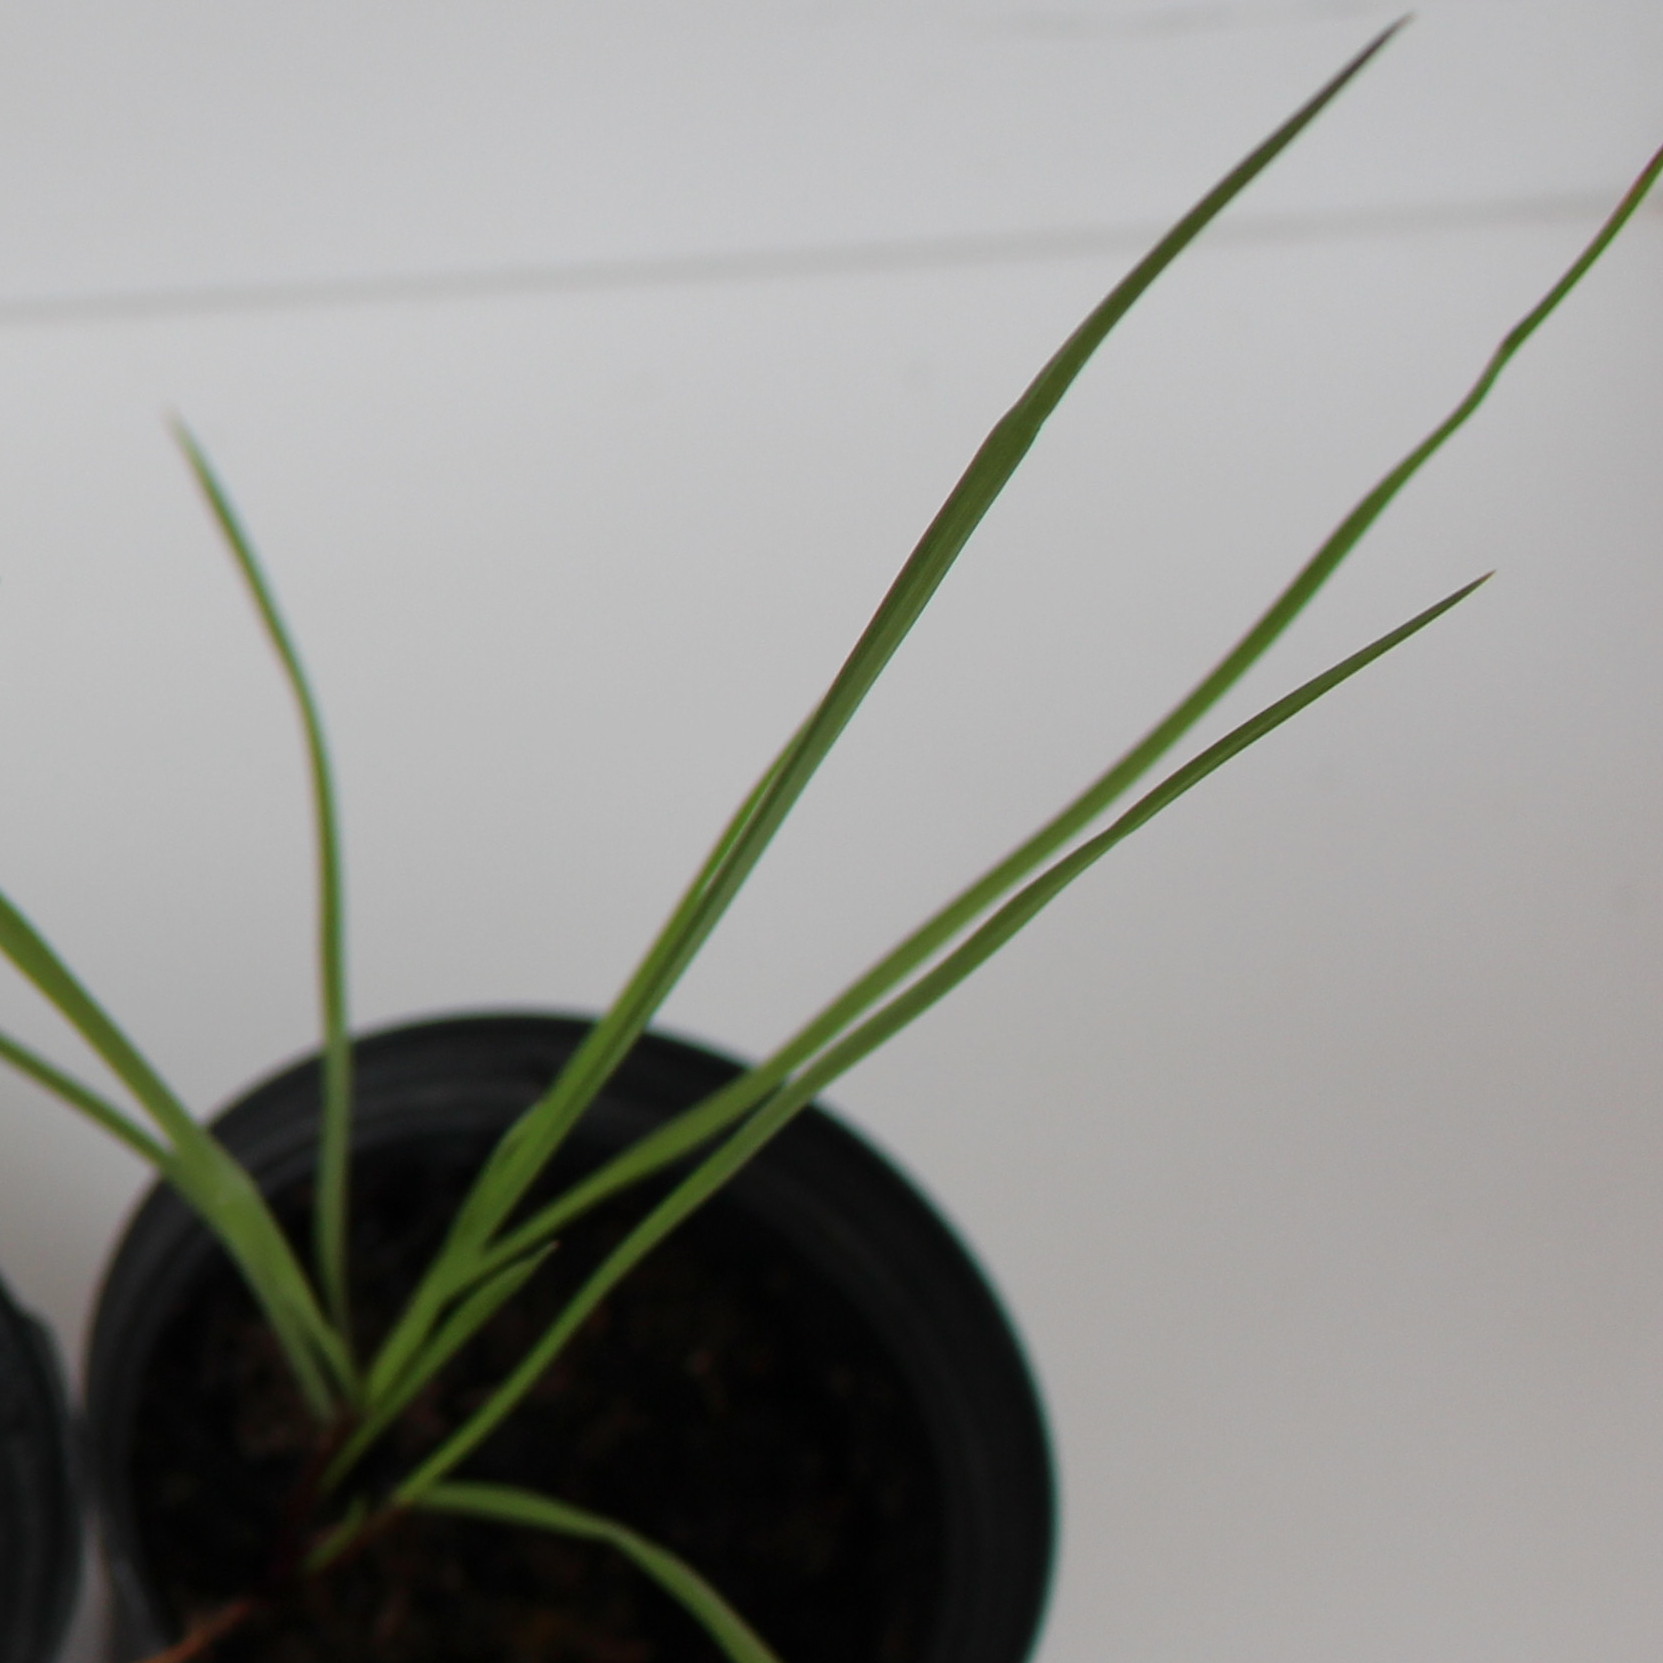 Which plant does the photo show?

Lolium multiflorum
